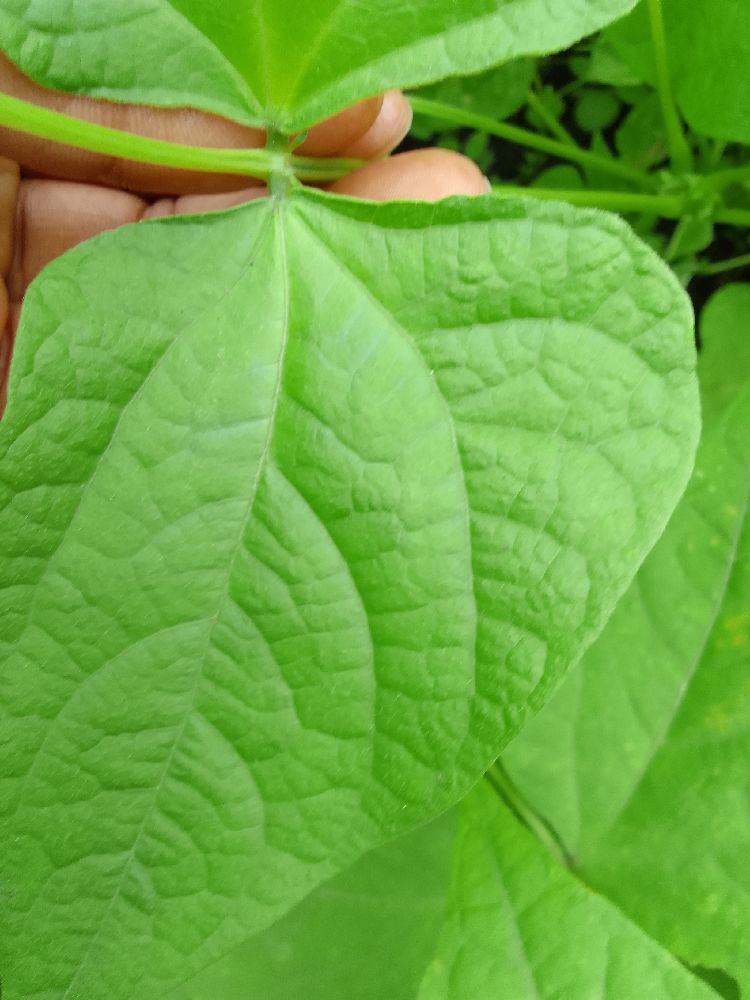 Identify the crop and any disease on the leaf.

common bean, healthy
